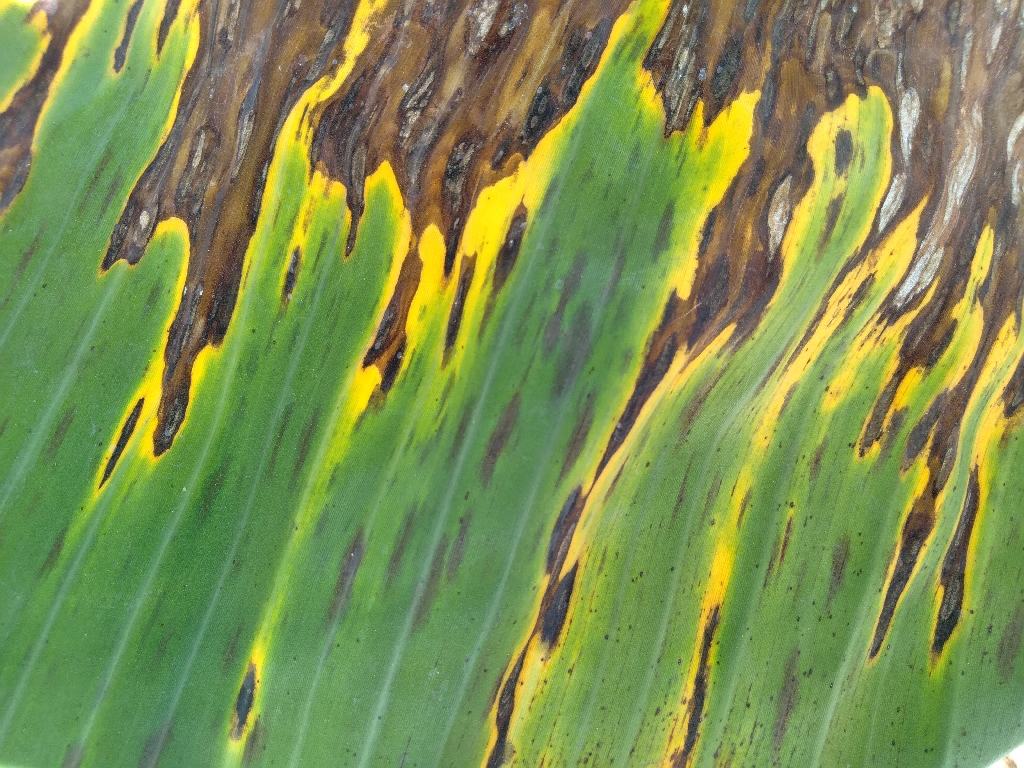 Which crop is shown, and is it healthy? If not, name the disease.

banana, black sigatoka
